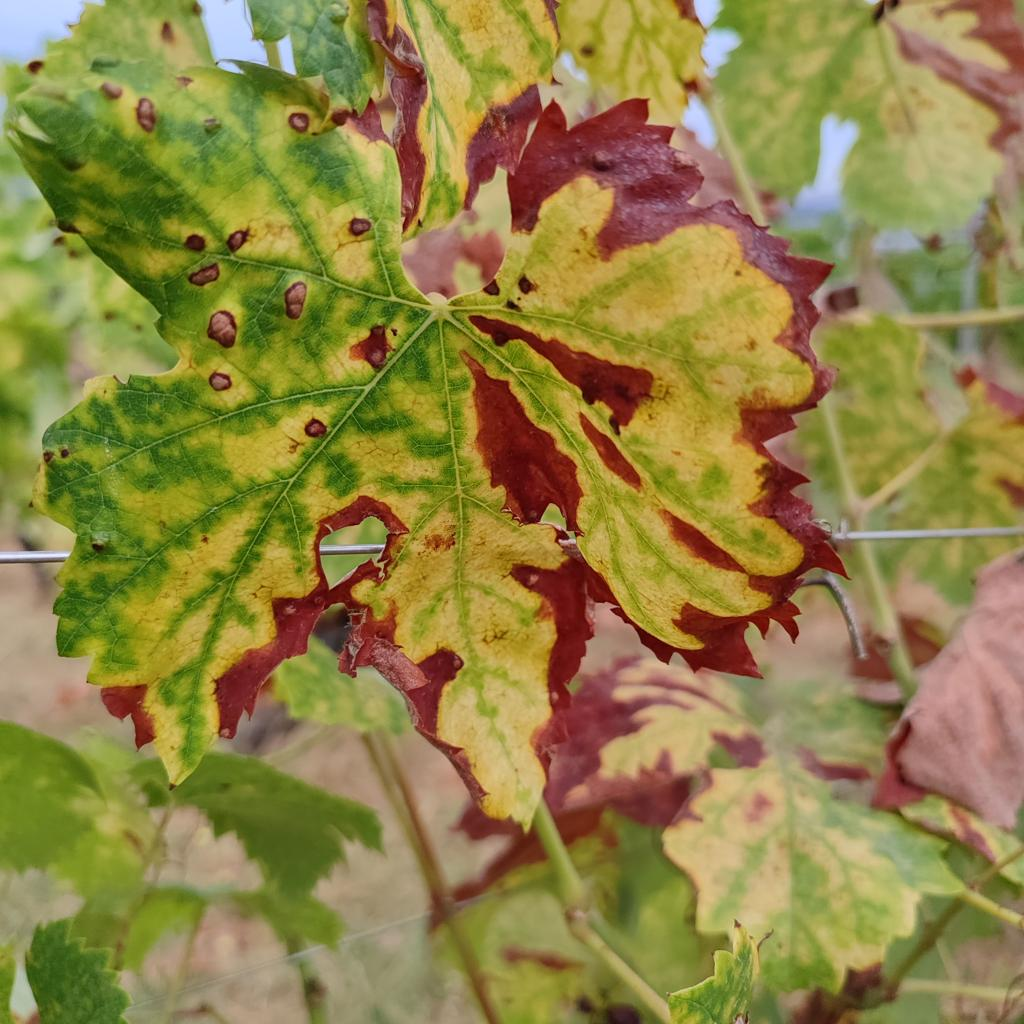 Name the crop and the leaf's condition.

grapevine, esca complex
